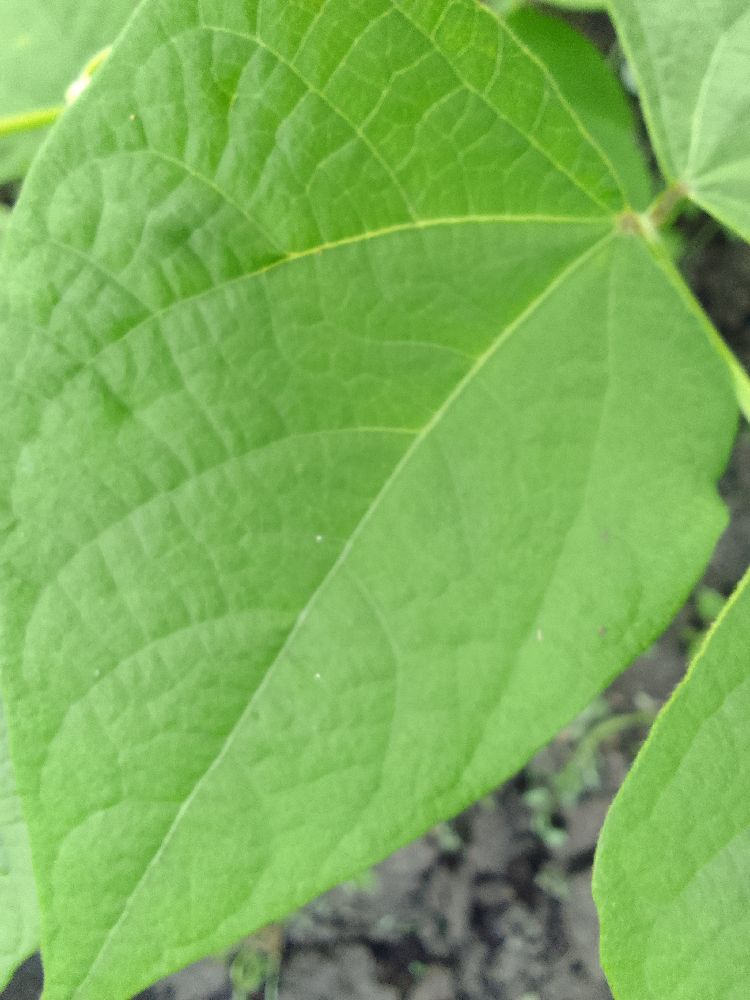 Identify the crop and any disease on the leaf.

common bean, healthy
